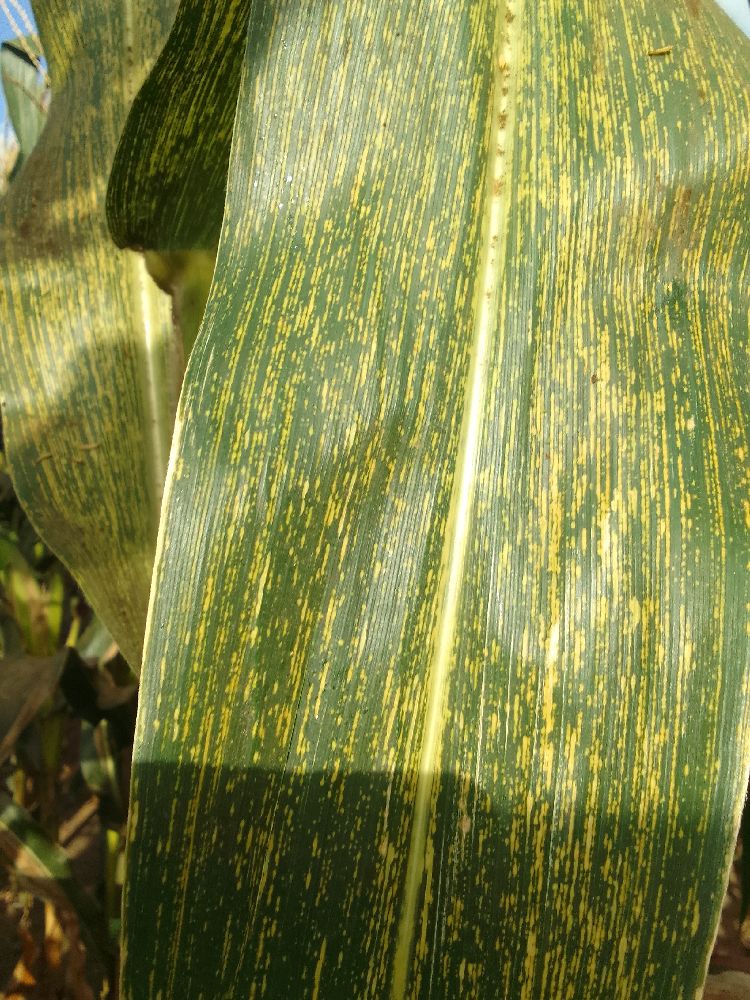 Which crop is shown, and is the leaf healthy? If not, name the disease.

maize, maize streak virus
